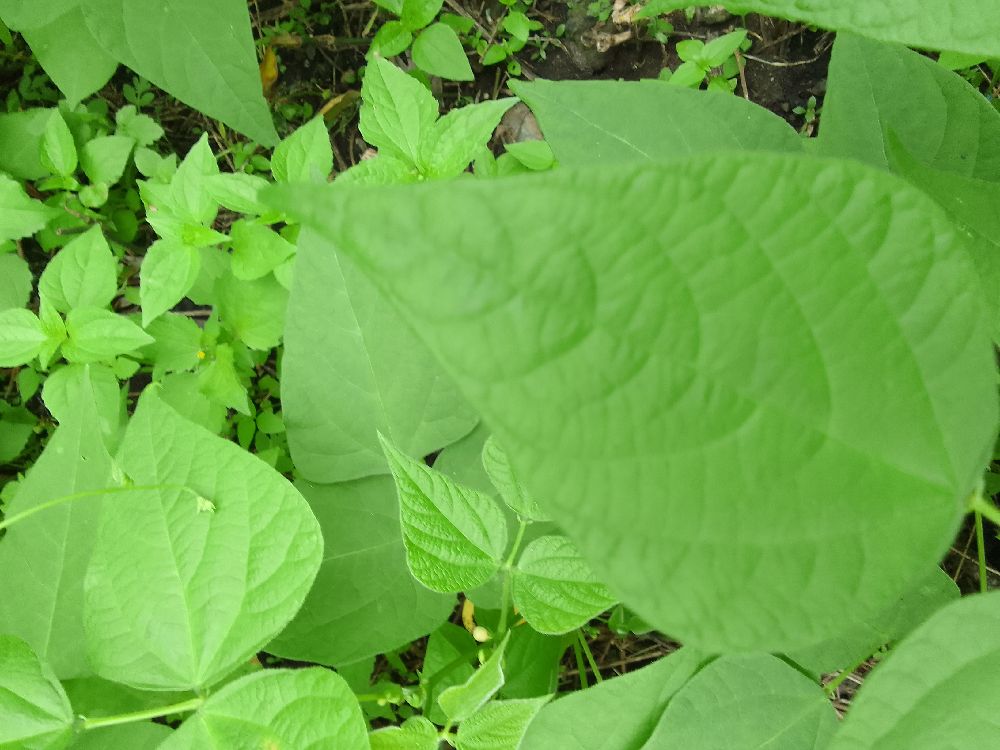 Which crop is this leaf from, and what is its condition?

common bean, healthy
